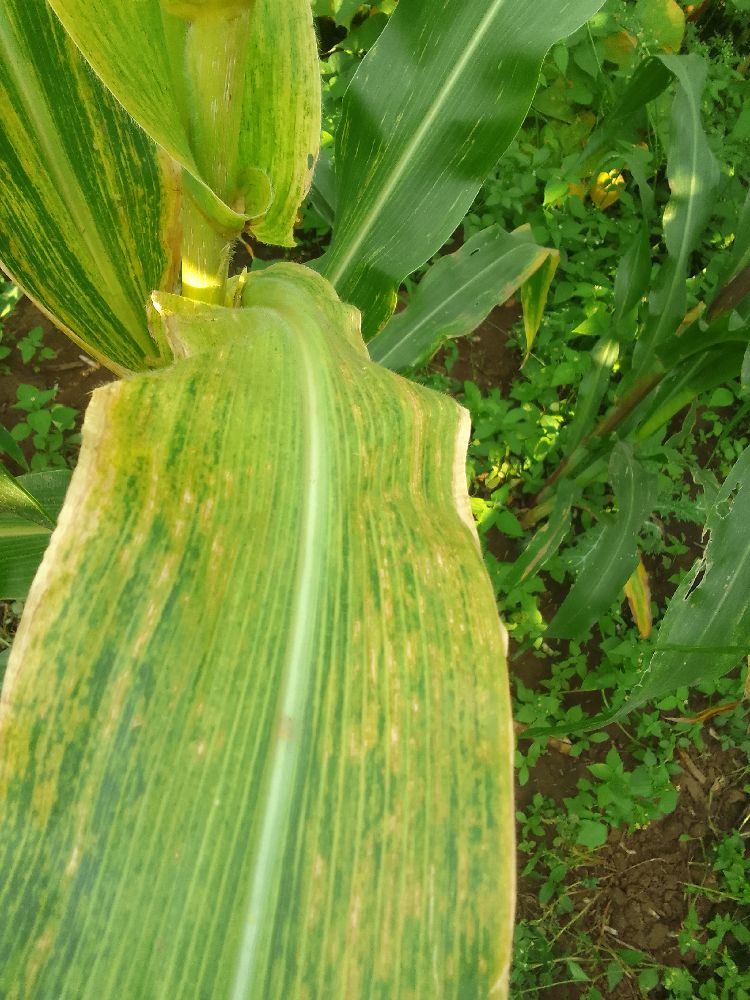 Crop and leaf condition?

maize, maize lethal necrosis
